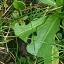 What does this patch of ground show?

structured weed
